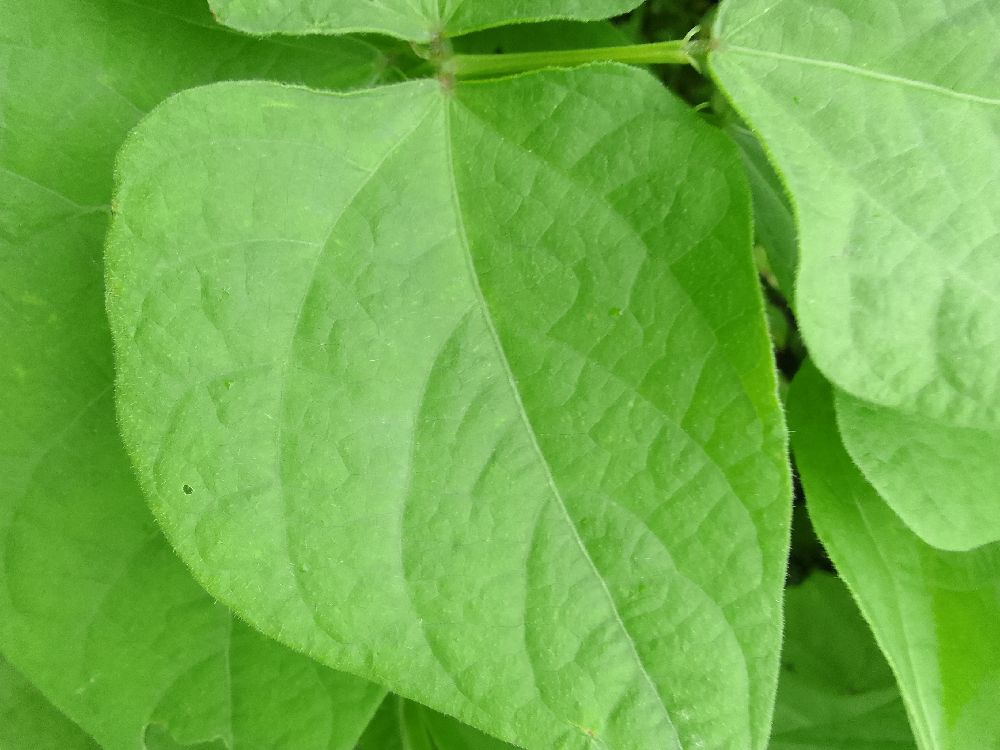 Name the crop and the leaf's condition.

common bean, healthy
